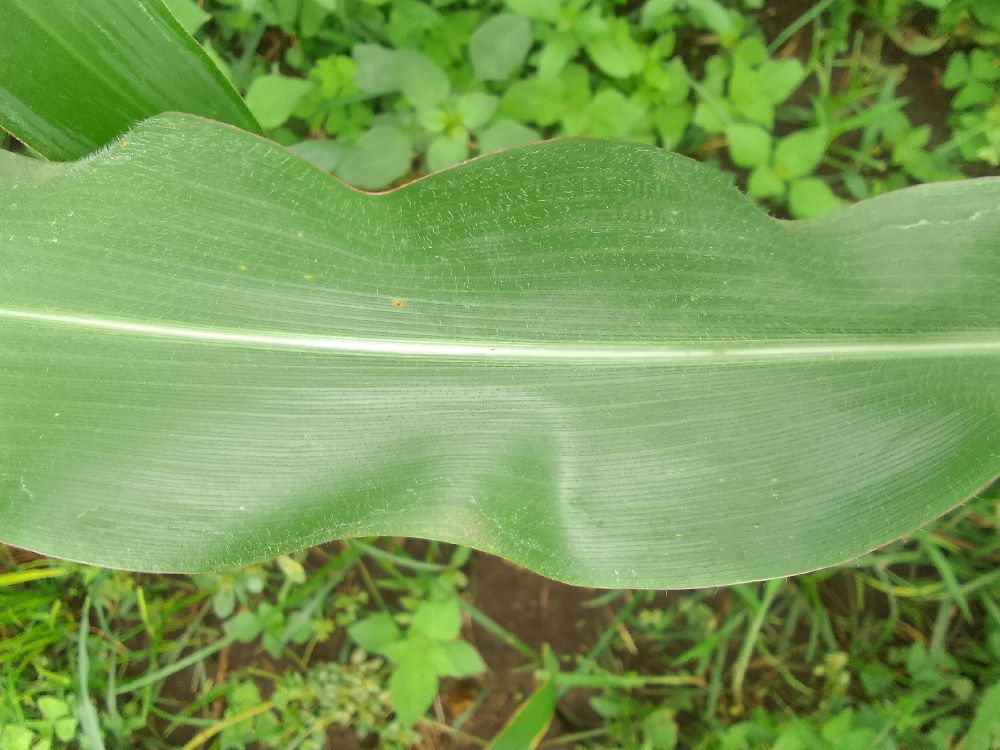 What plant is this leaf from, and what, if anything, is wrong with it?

maize, healthy
